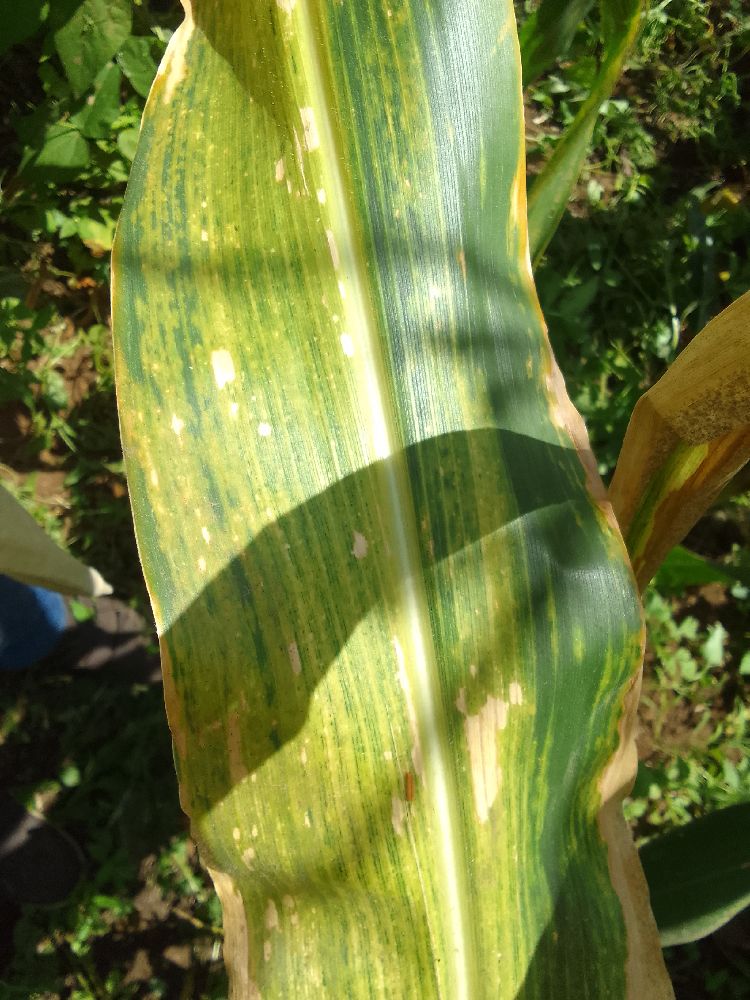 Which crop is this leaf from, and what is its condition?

maize, maize lethal necrosis
